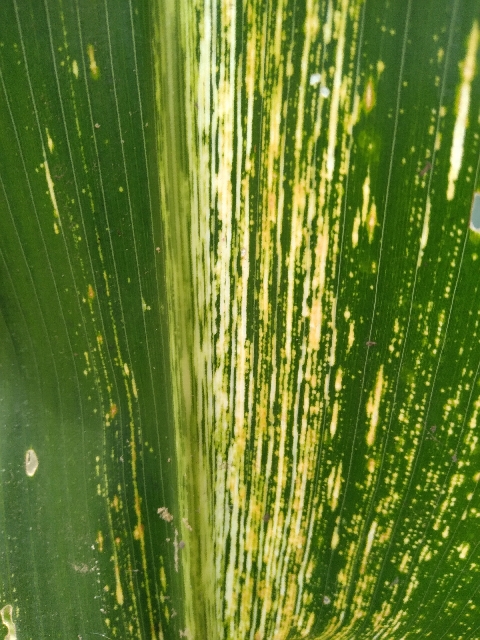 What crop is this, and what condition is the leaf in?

maize, maize streak virus
